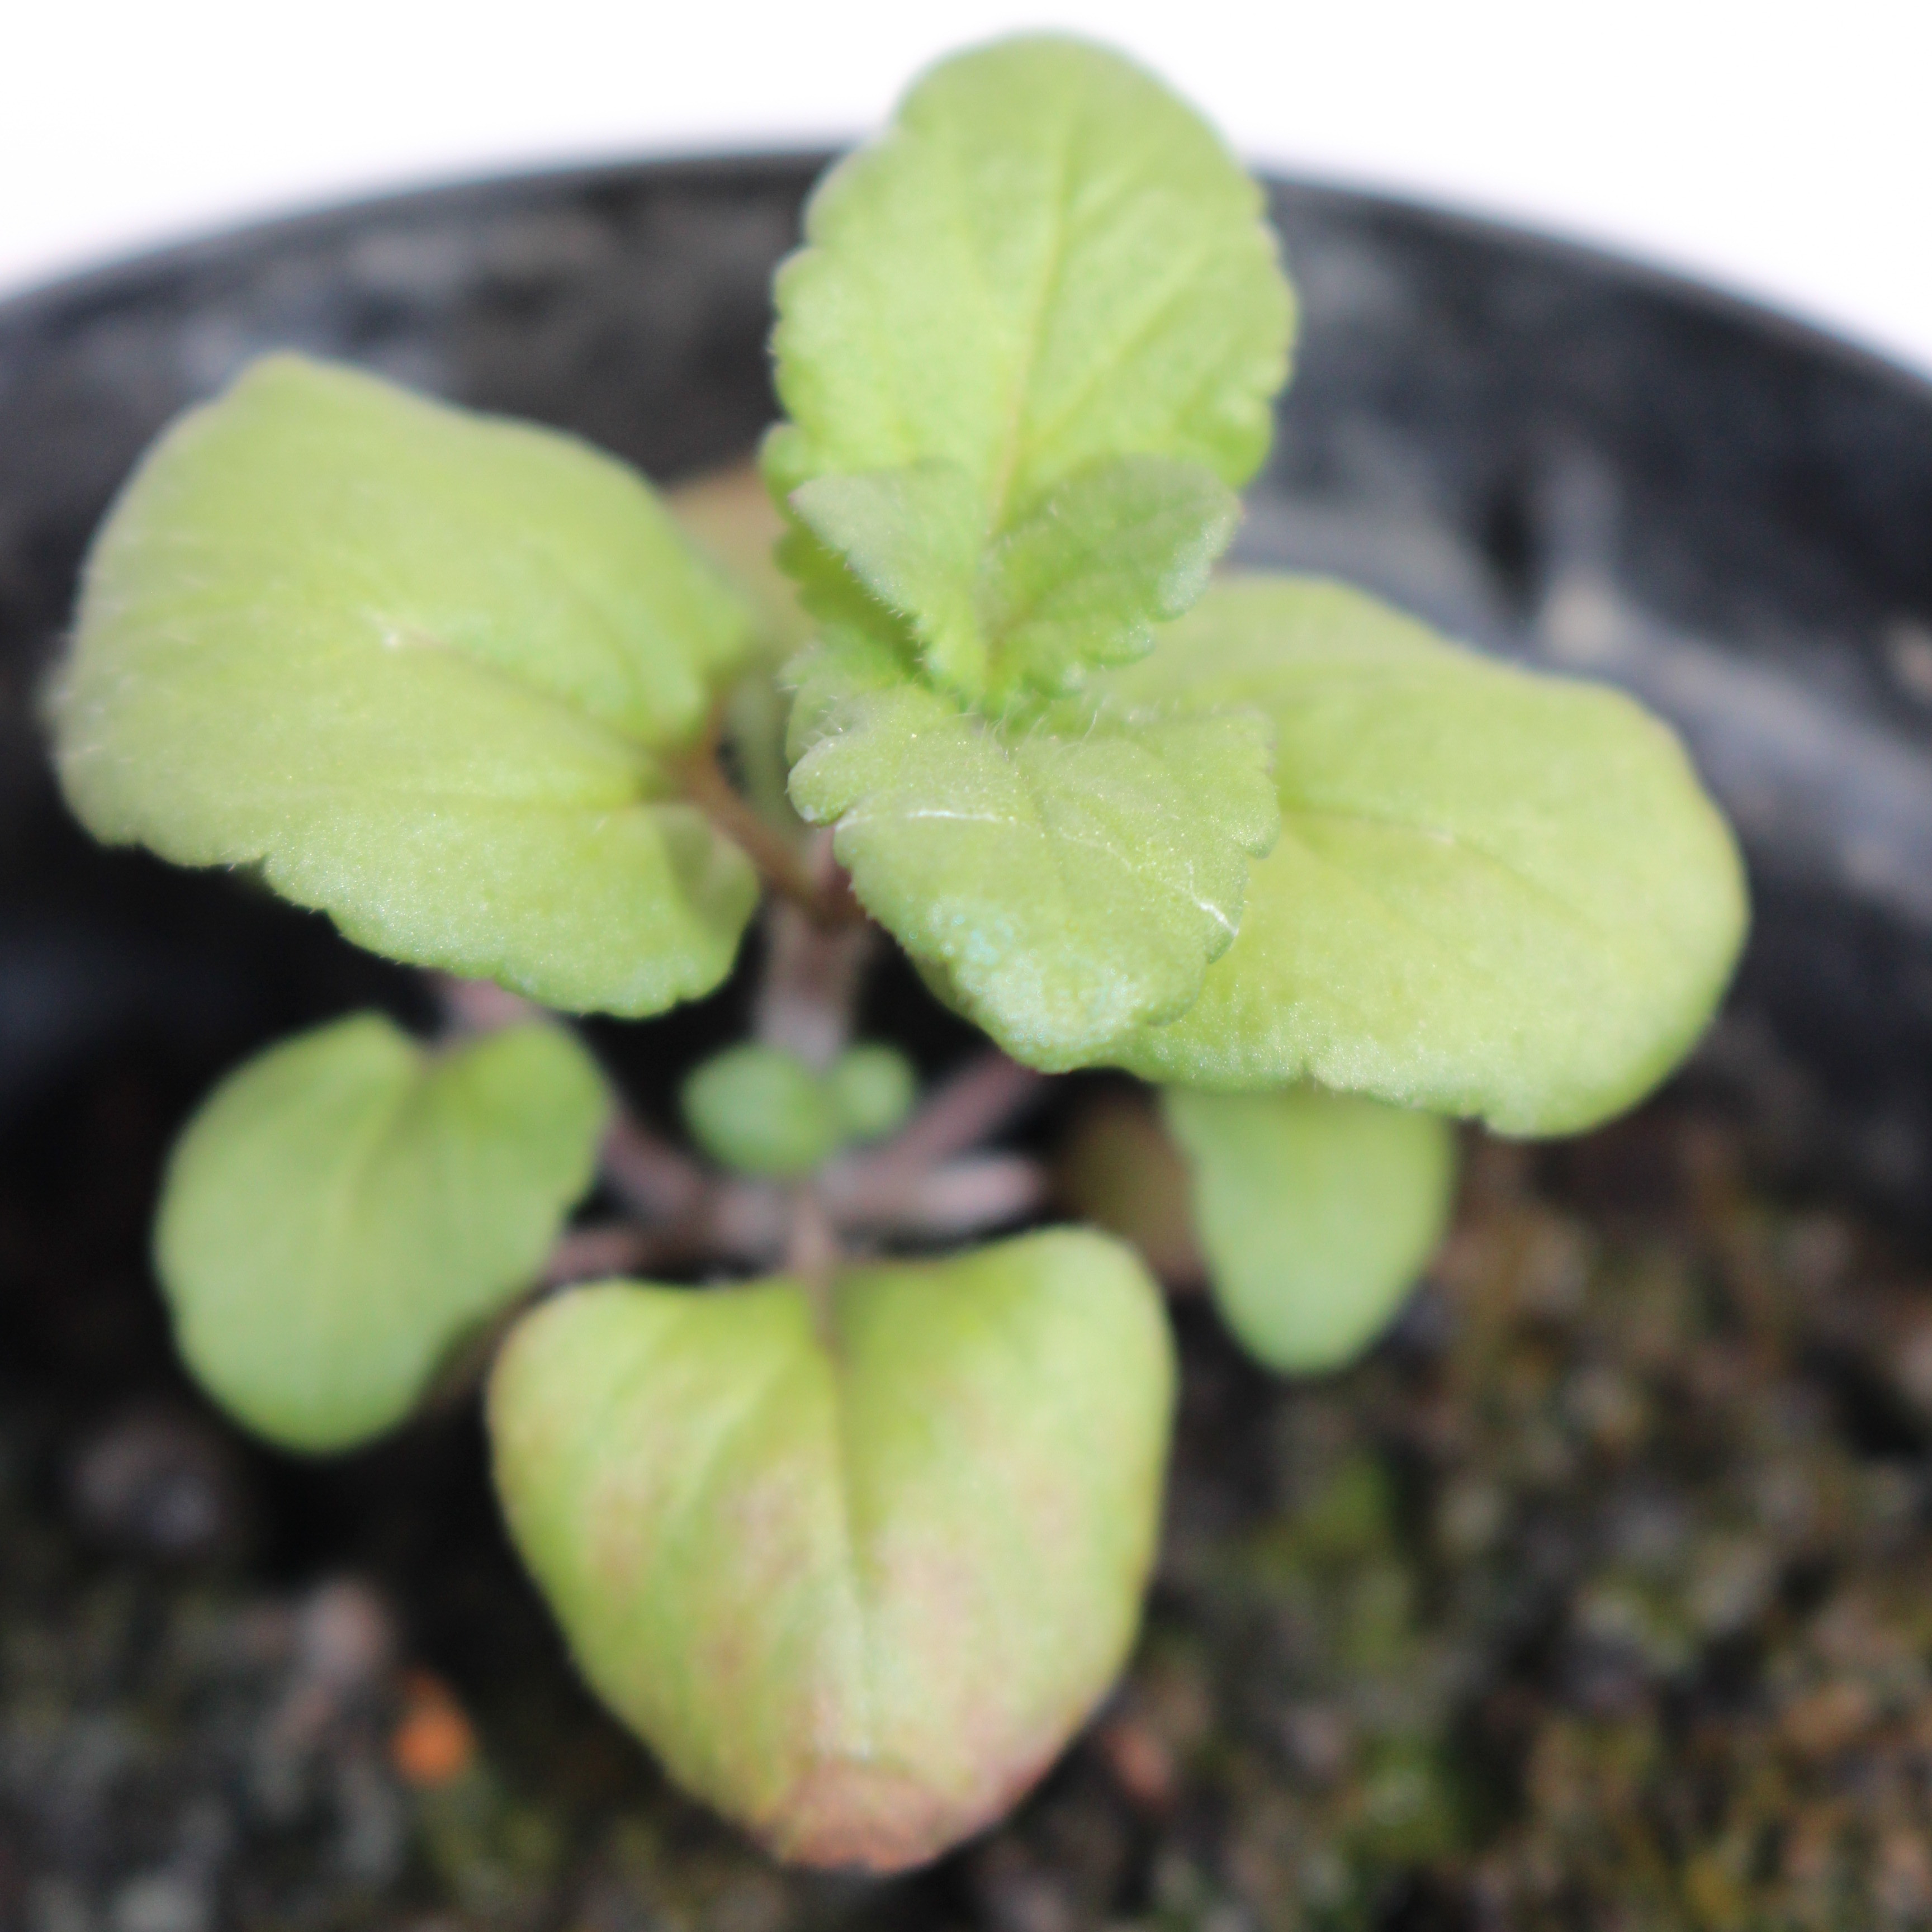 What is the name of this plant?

Veronica persica
